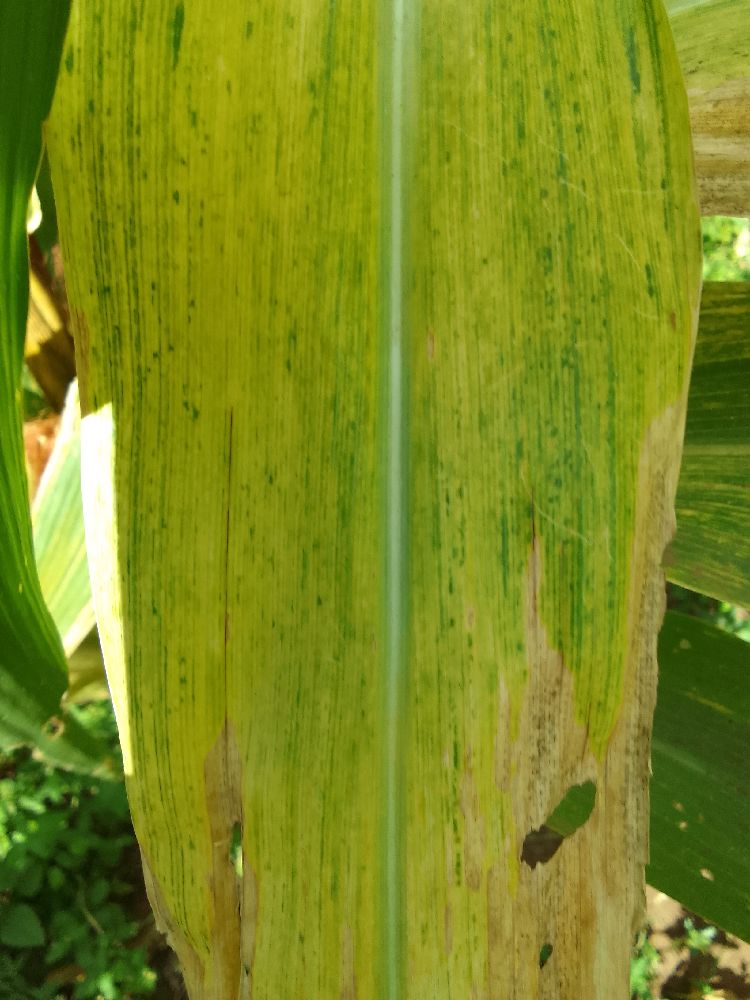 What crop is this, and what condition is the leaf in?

maize, maize lethal necrosis
